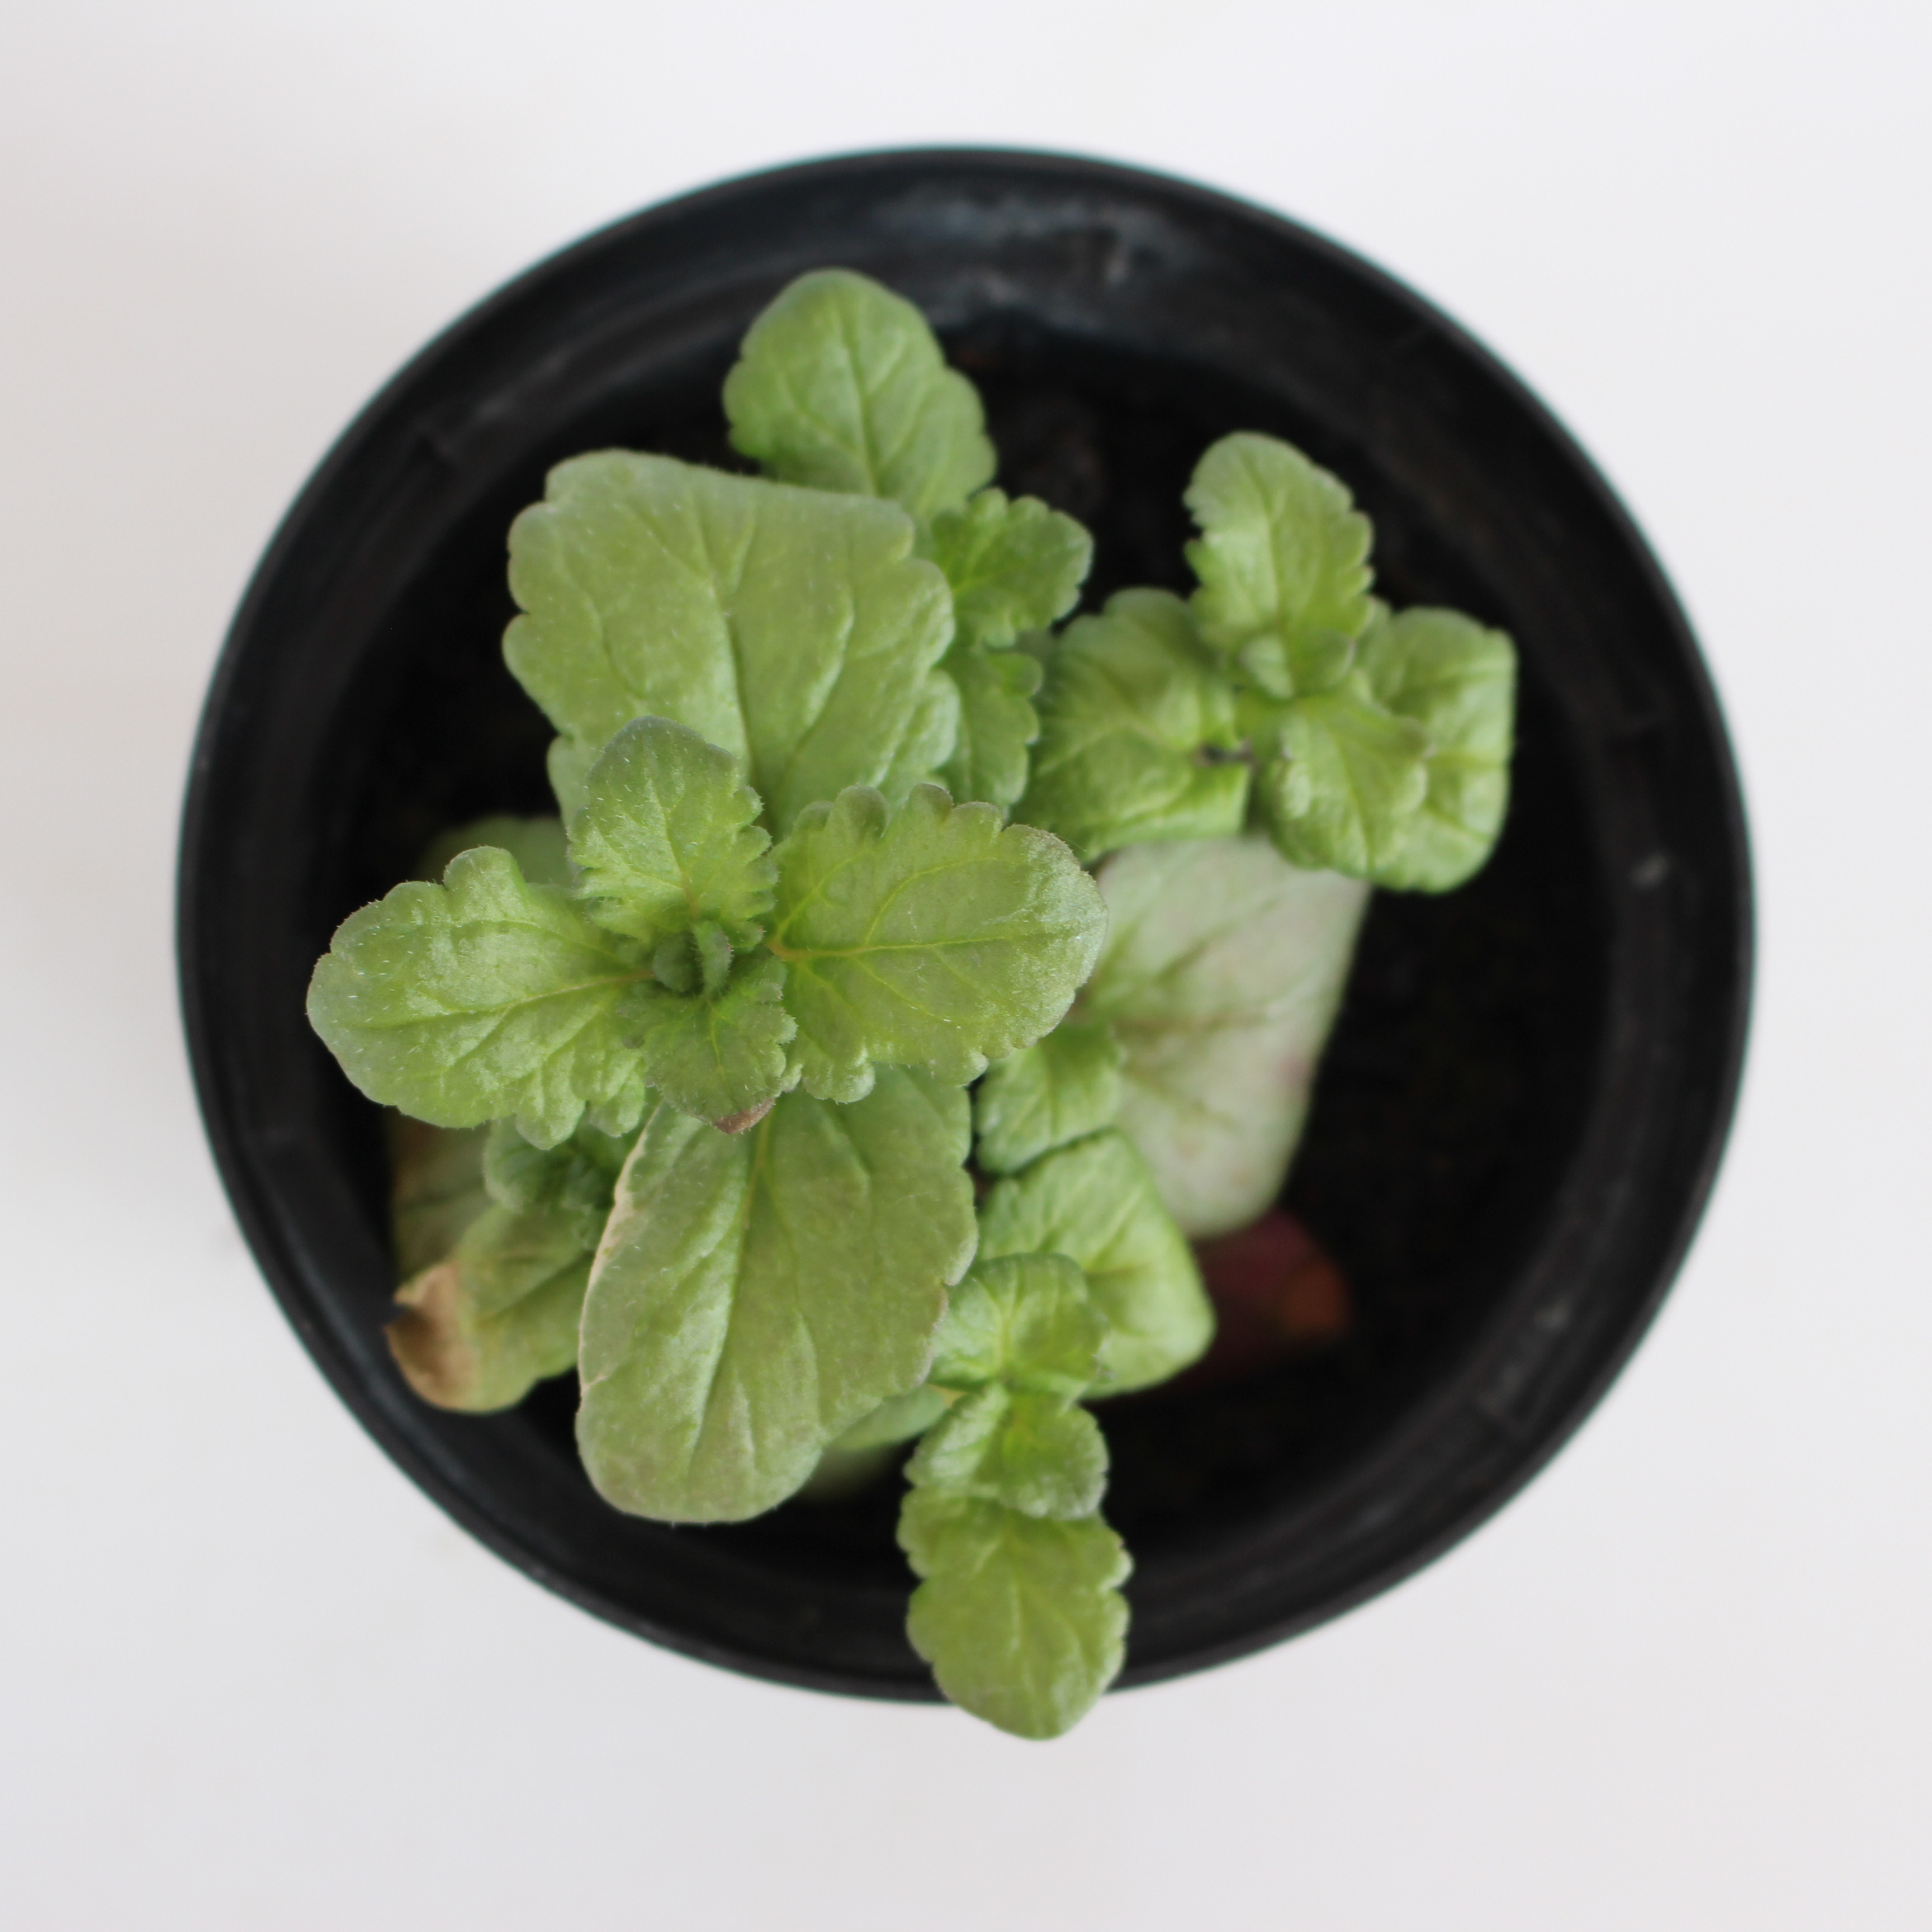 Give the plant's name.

Veronica persica
